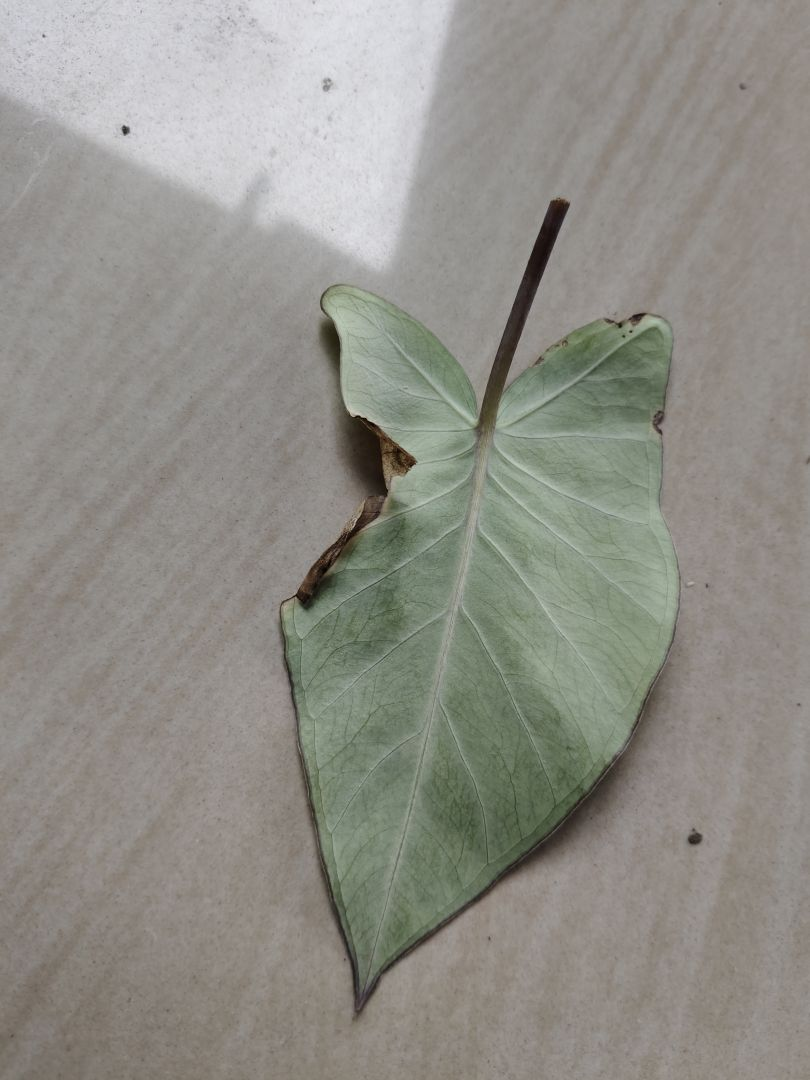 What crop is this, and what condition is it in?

taro, leaf blight
